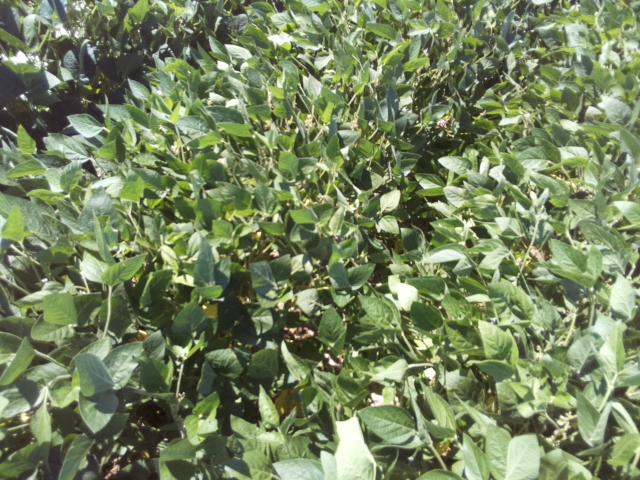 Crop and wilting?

soybean, leaflets folding inward at secondary pulvinus with no turgor loss in leaflets or petioles
